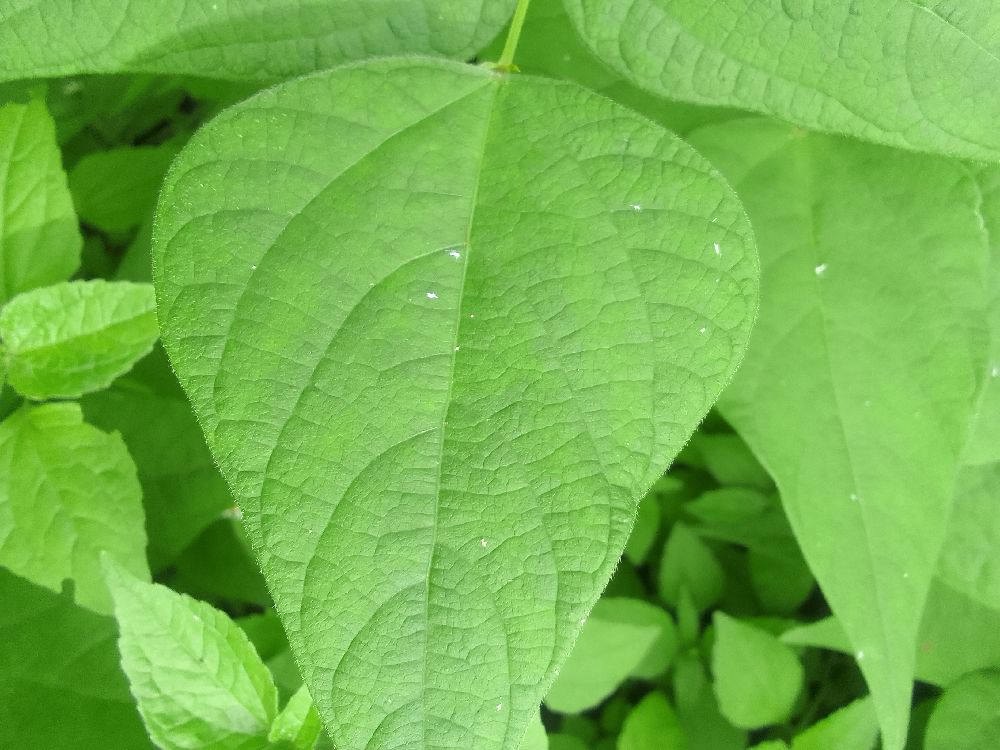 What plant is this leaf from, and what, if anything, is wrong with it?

common bean, healthy
